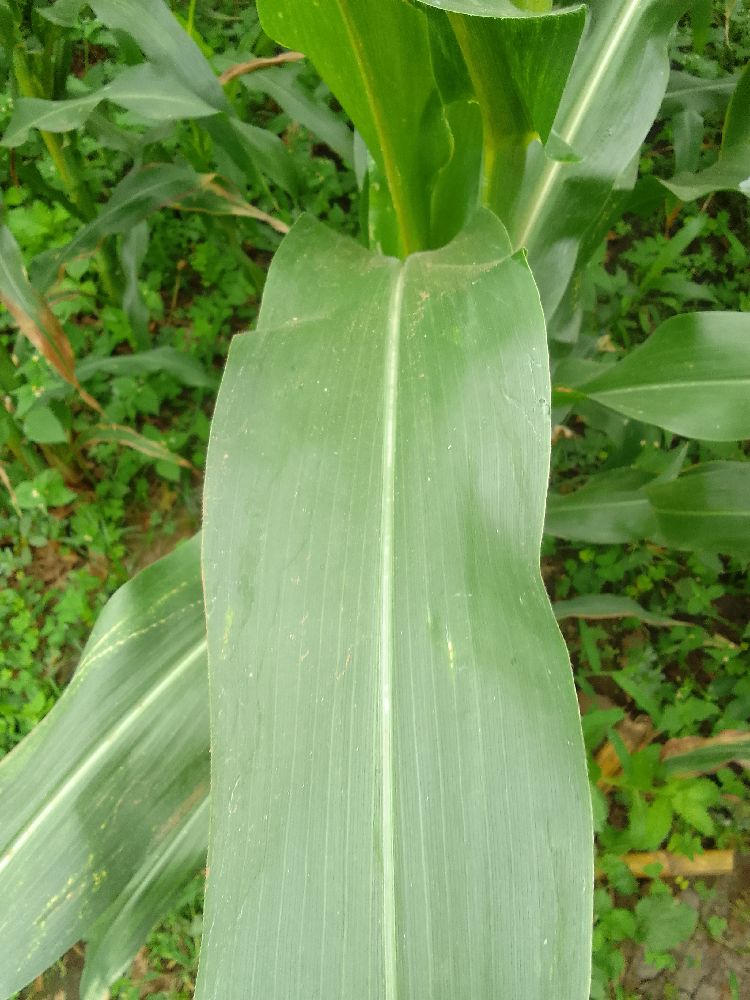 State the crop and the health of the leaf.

maize, healthy
